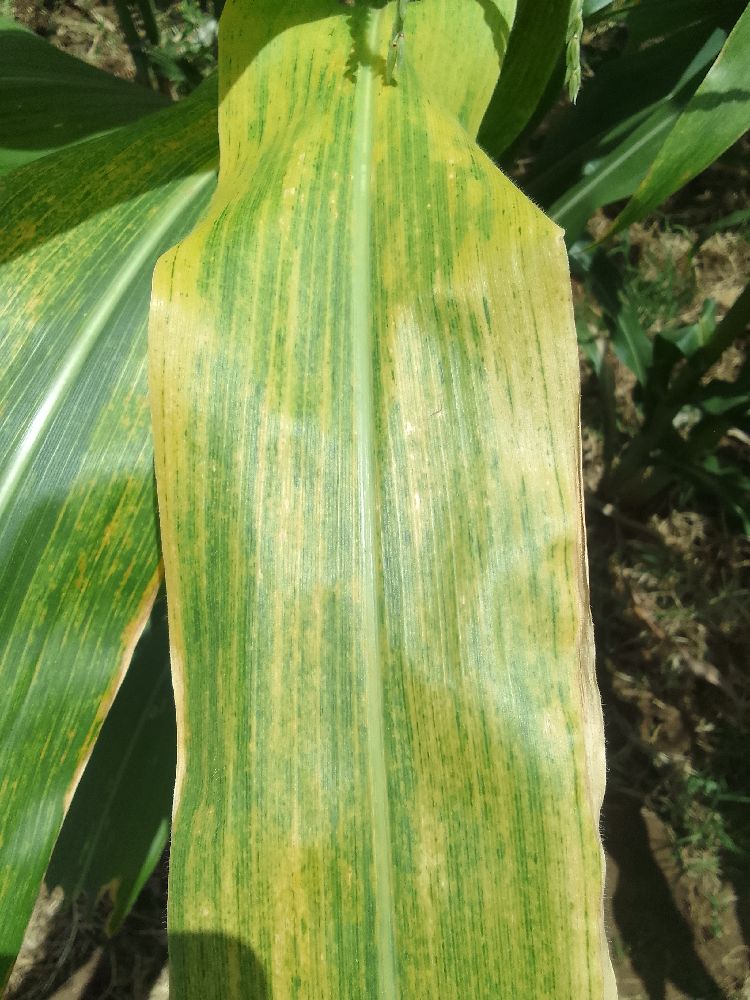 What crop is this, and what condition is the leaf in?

maize, maize lethal necrosis
